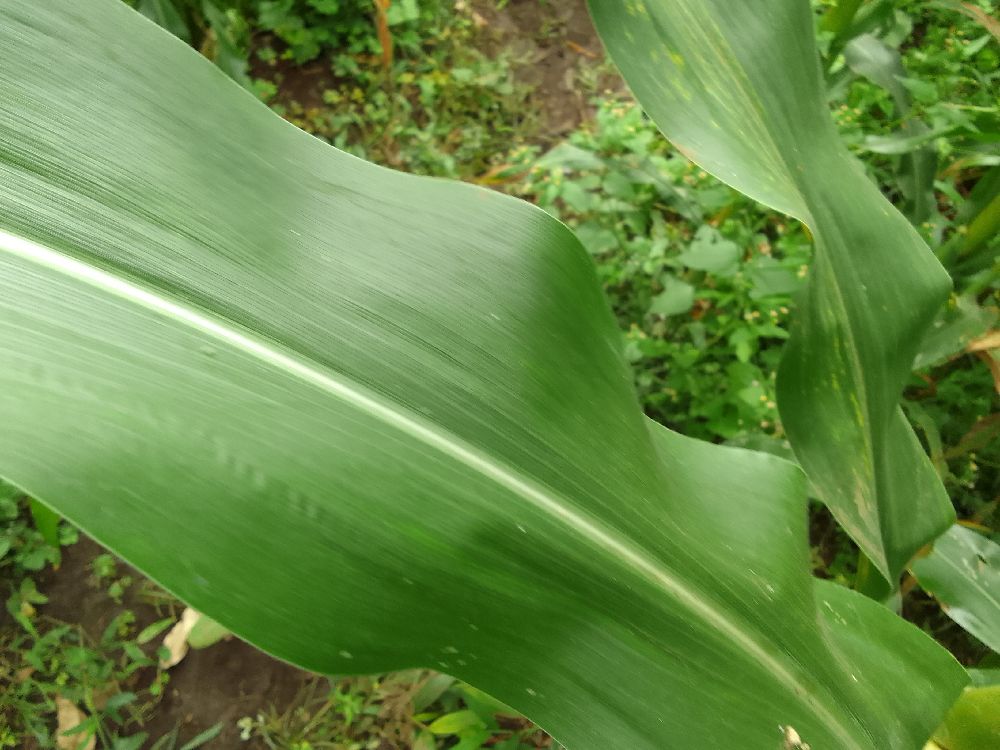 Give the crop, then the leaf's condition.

maize, healthy
